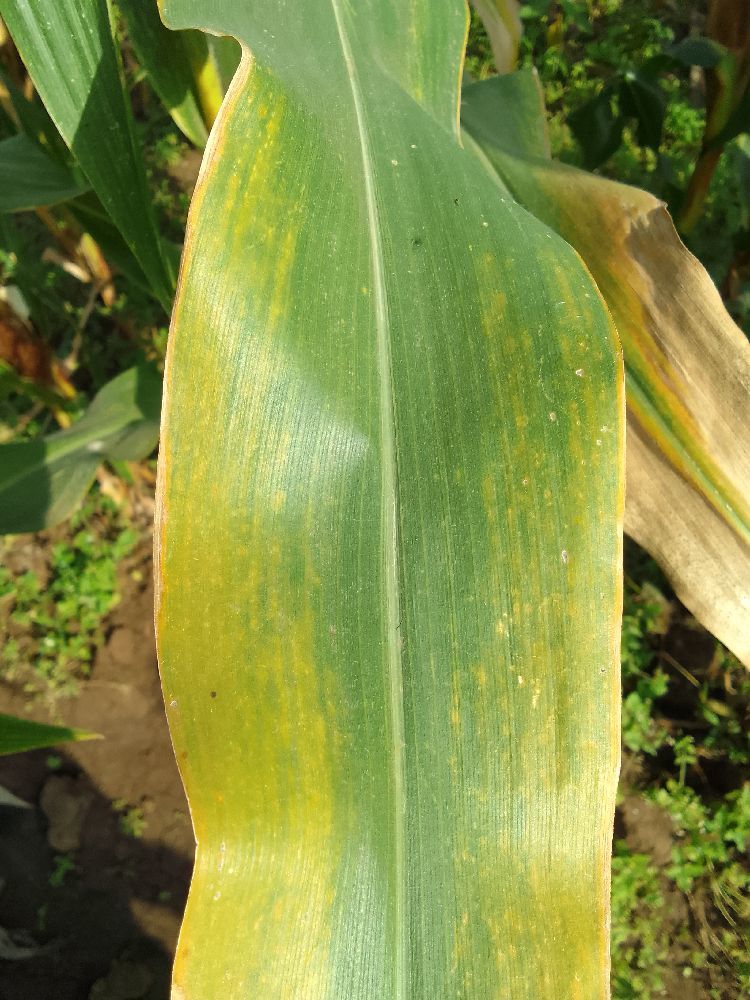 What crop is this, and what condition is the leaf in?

maize, maize lethal necrosis
